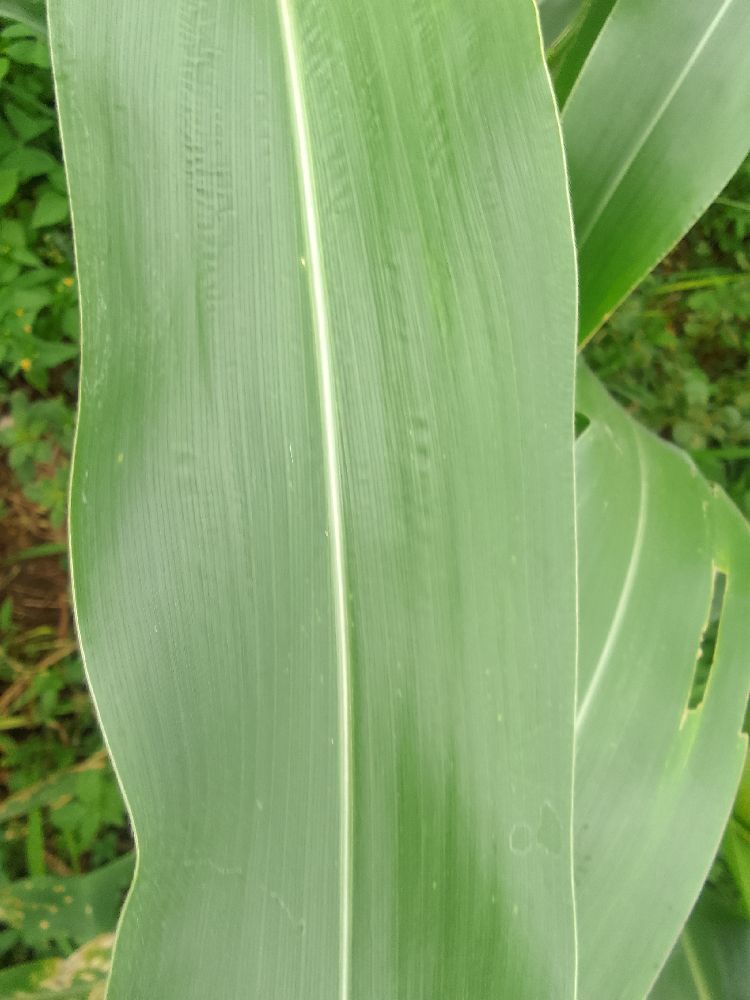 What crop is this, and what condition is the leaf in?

maize, healthy
